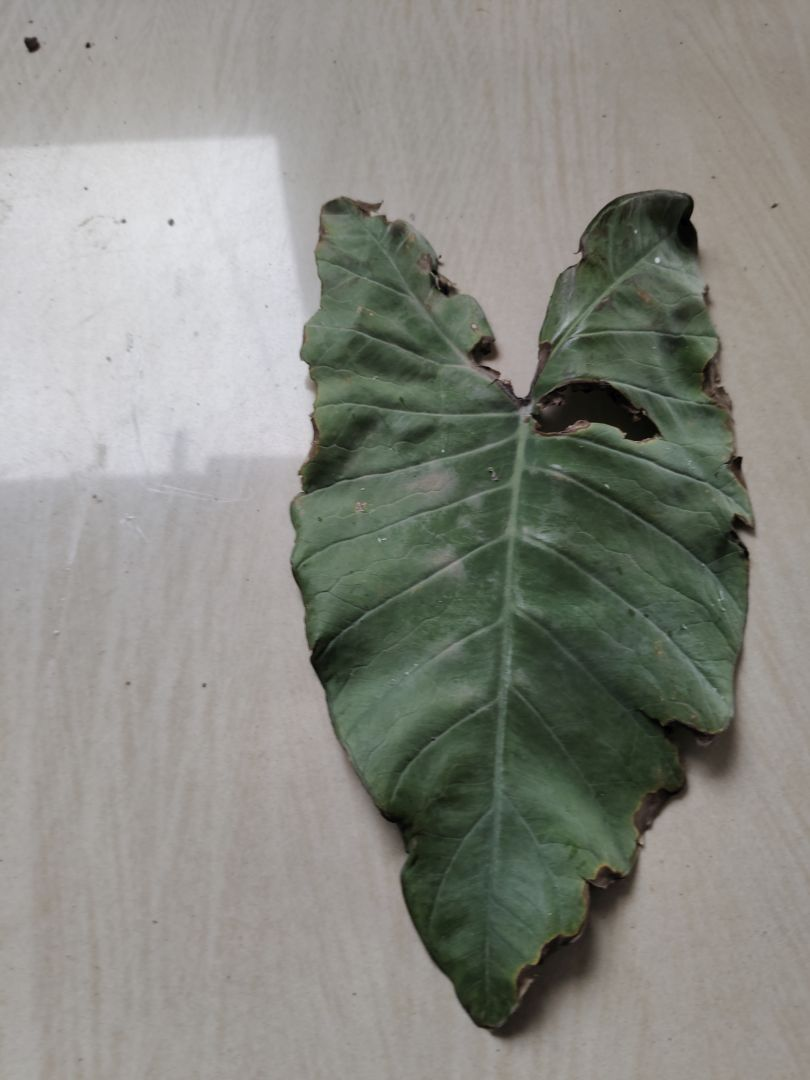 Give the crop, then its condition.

taro, leaf blight
